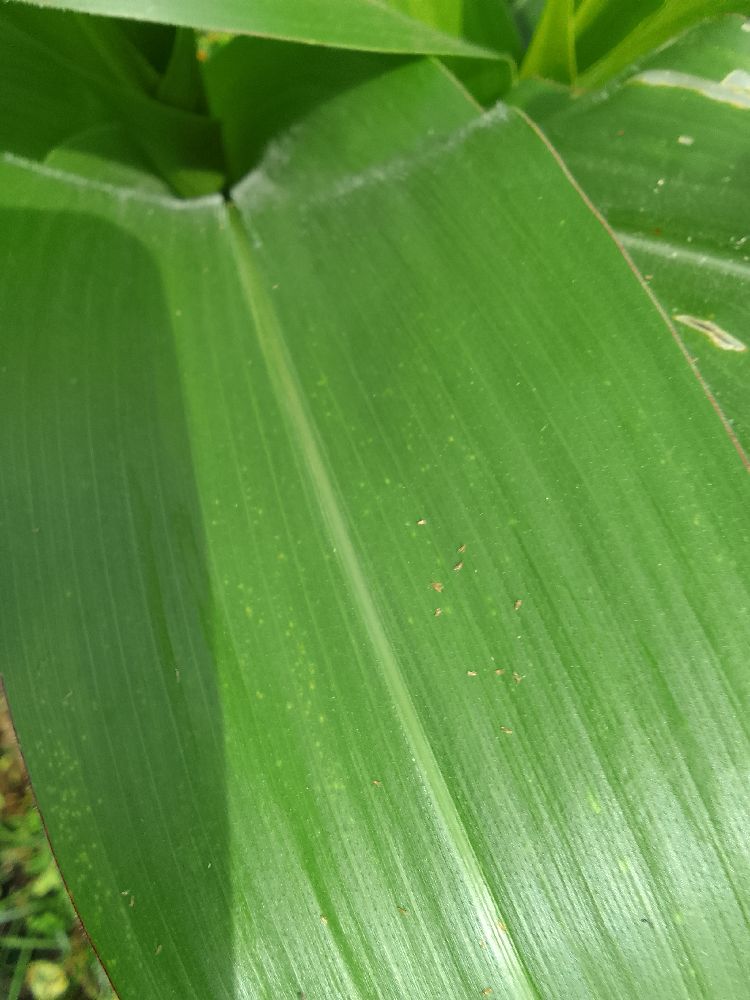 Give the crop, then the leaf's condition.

maize, healthy
